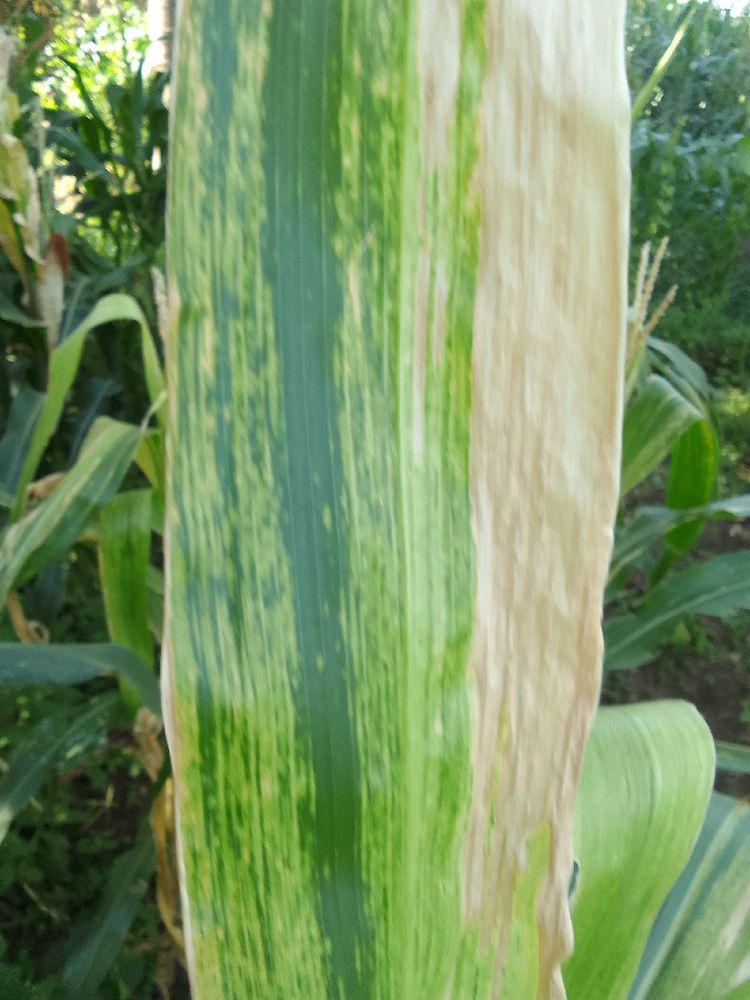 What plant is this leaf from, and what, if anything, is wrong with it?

maize, maize lethal necrosis
